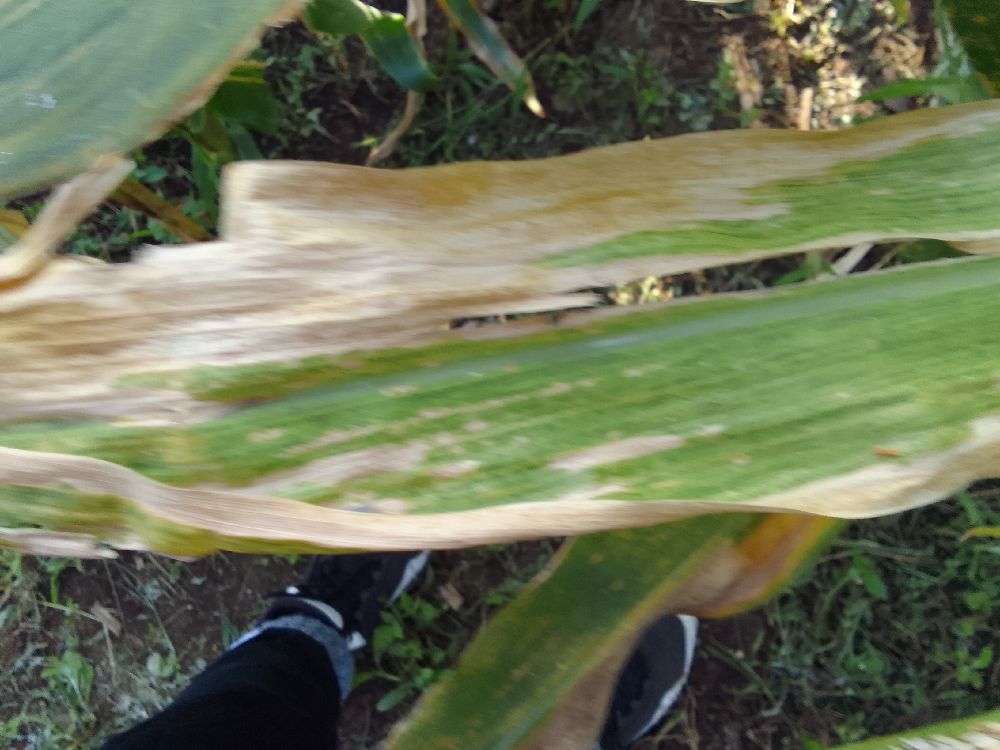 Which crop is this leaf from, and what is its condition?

maize, maize lethal necrosis
